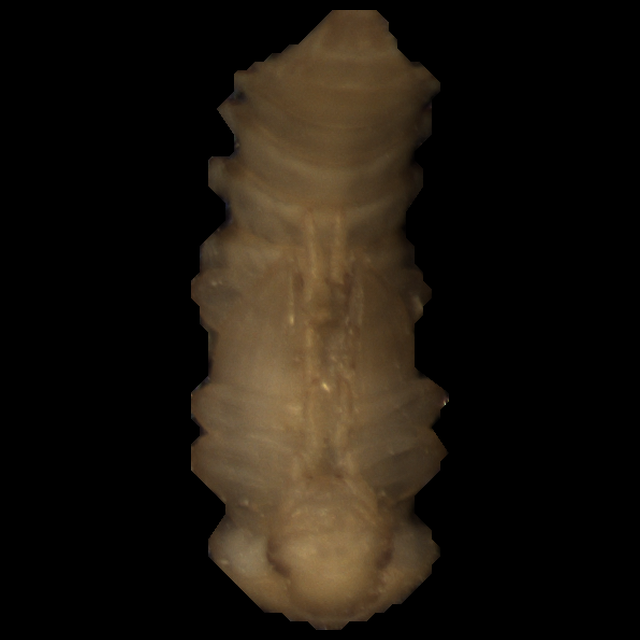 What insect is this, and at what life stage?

mealworm pupa
